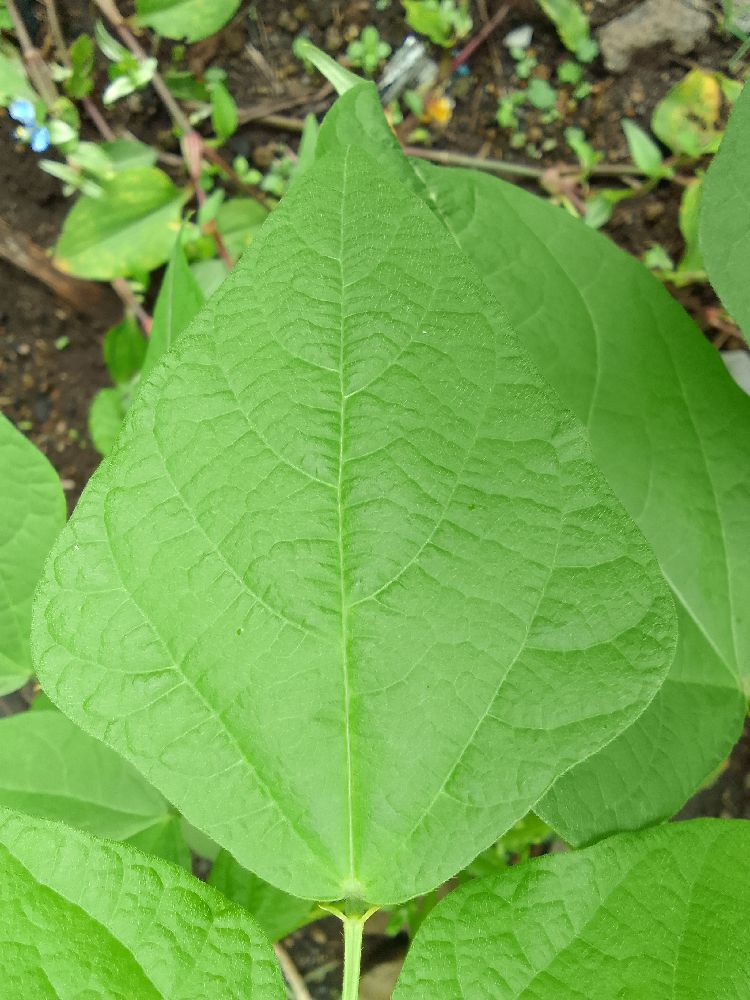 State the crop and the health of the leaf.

common bean, healthy
